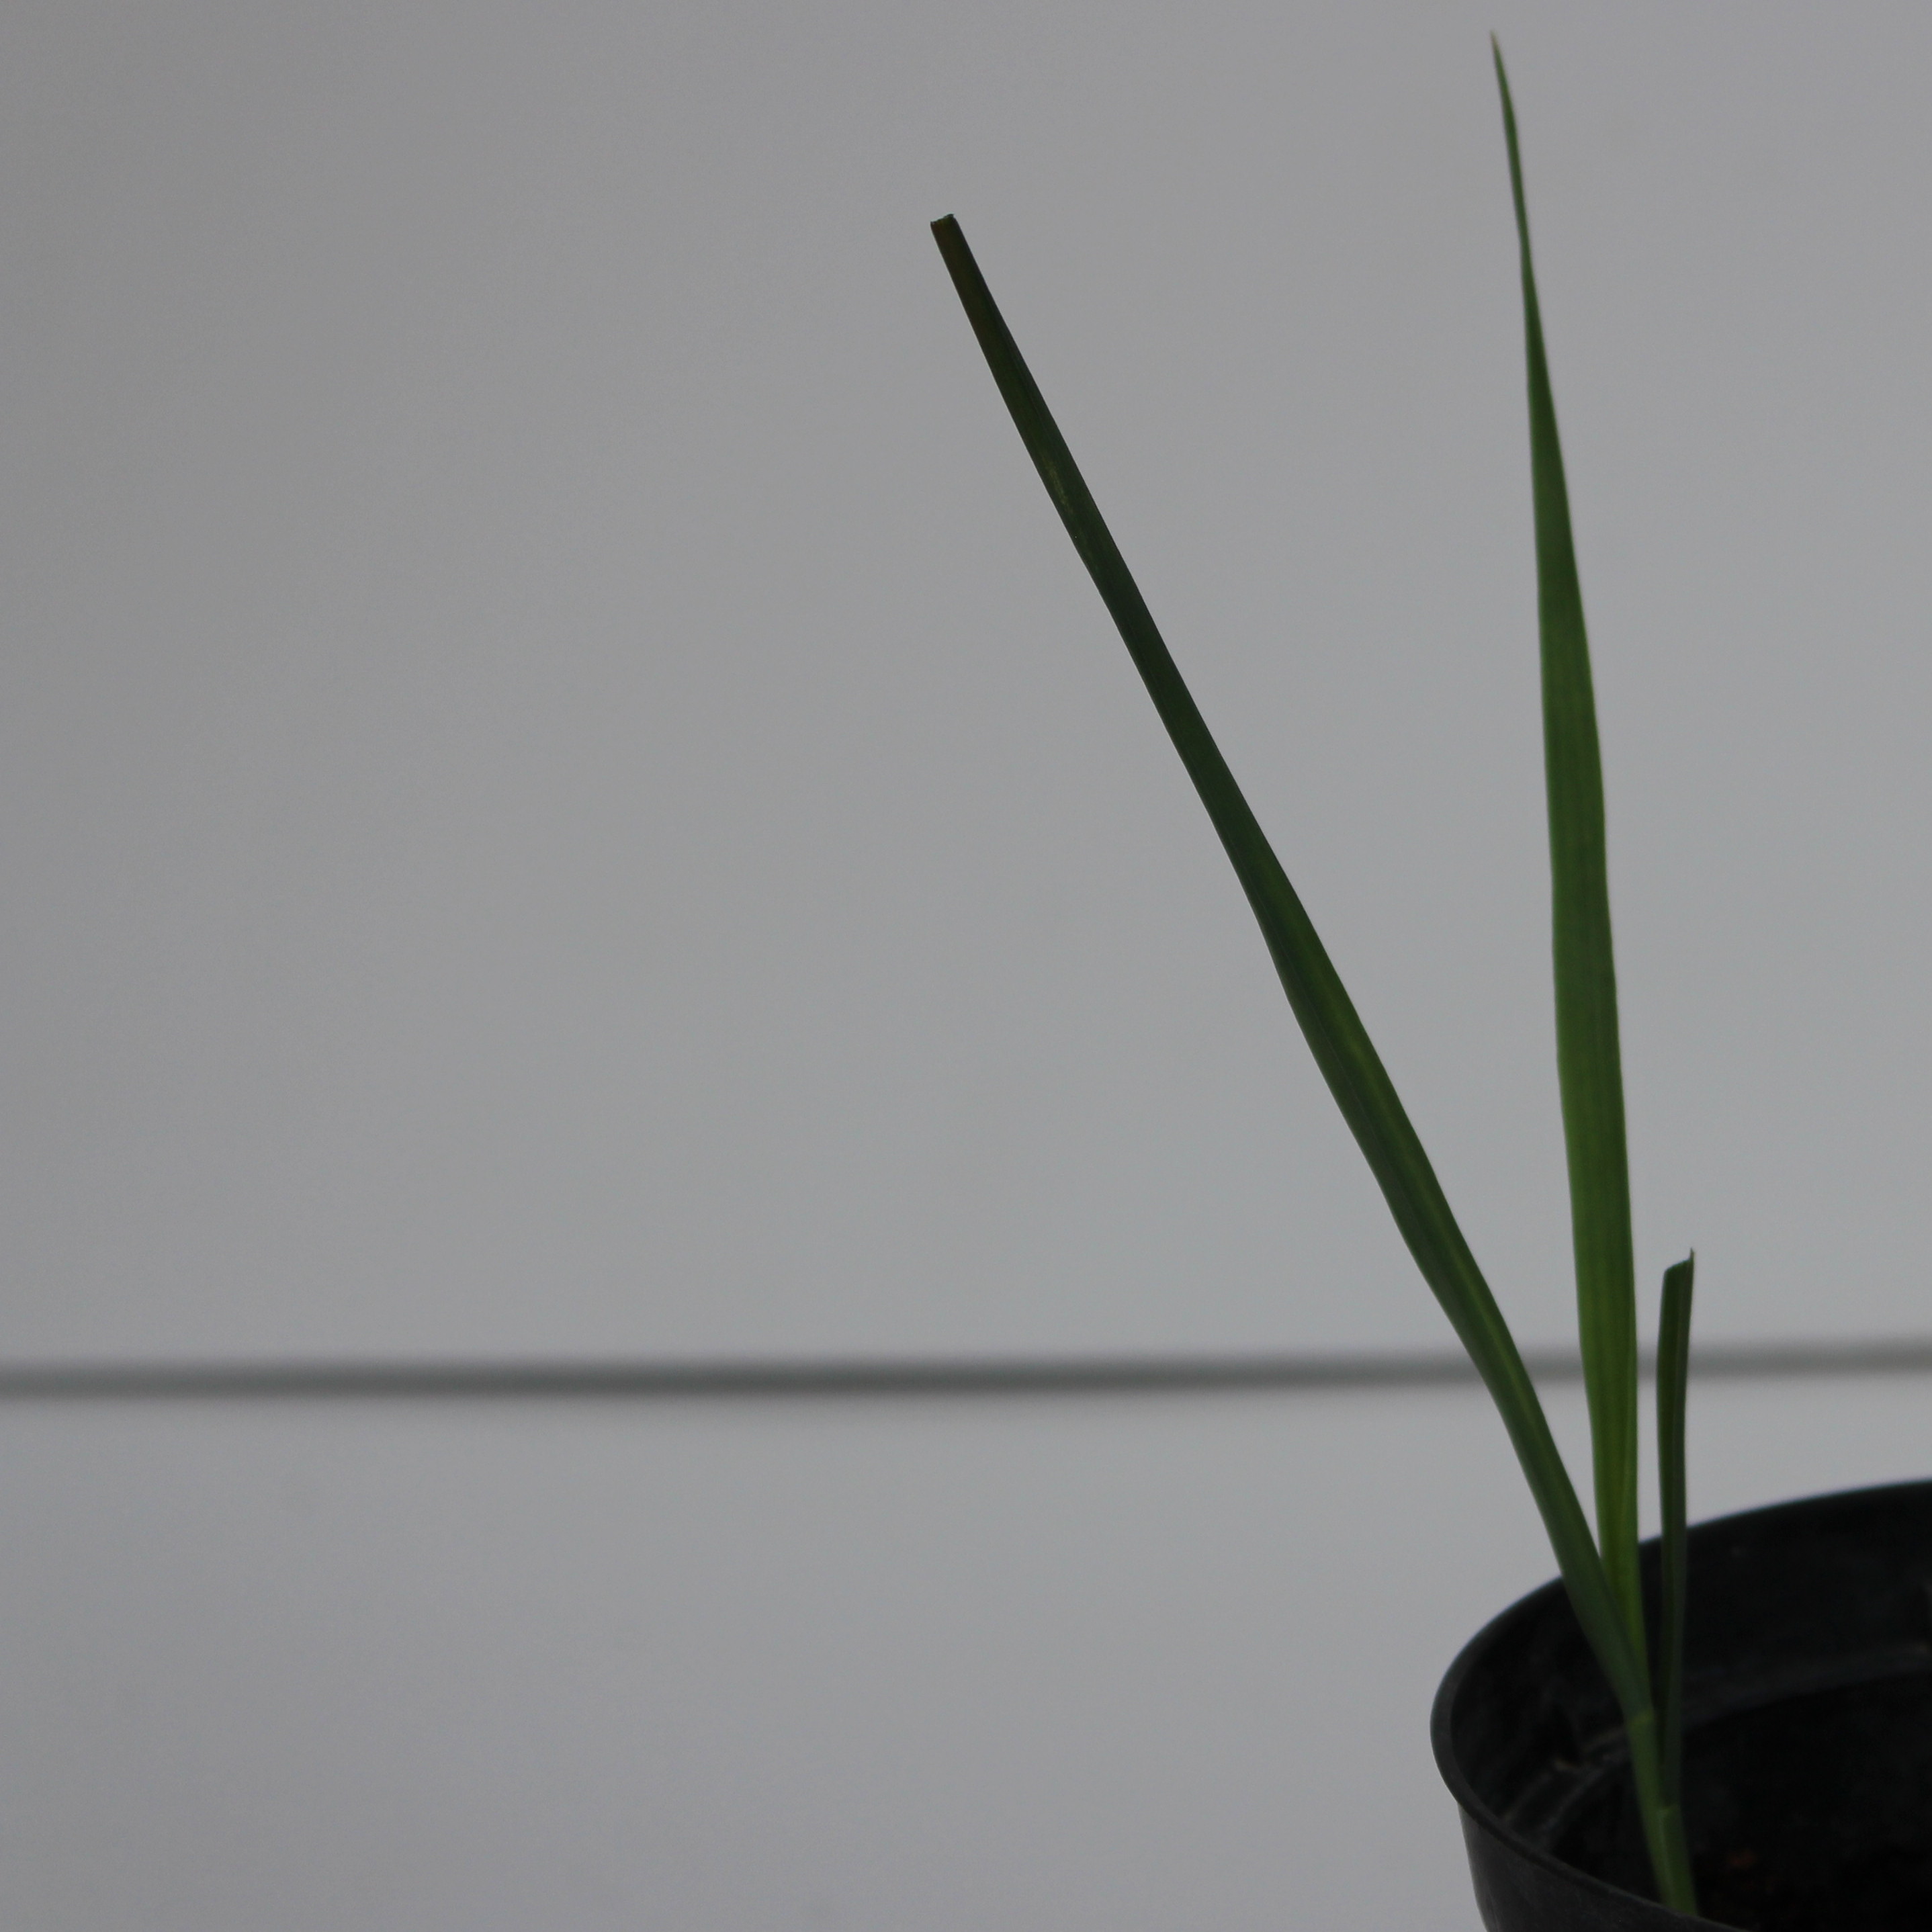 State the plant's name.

Avena sterilis
